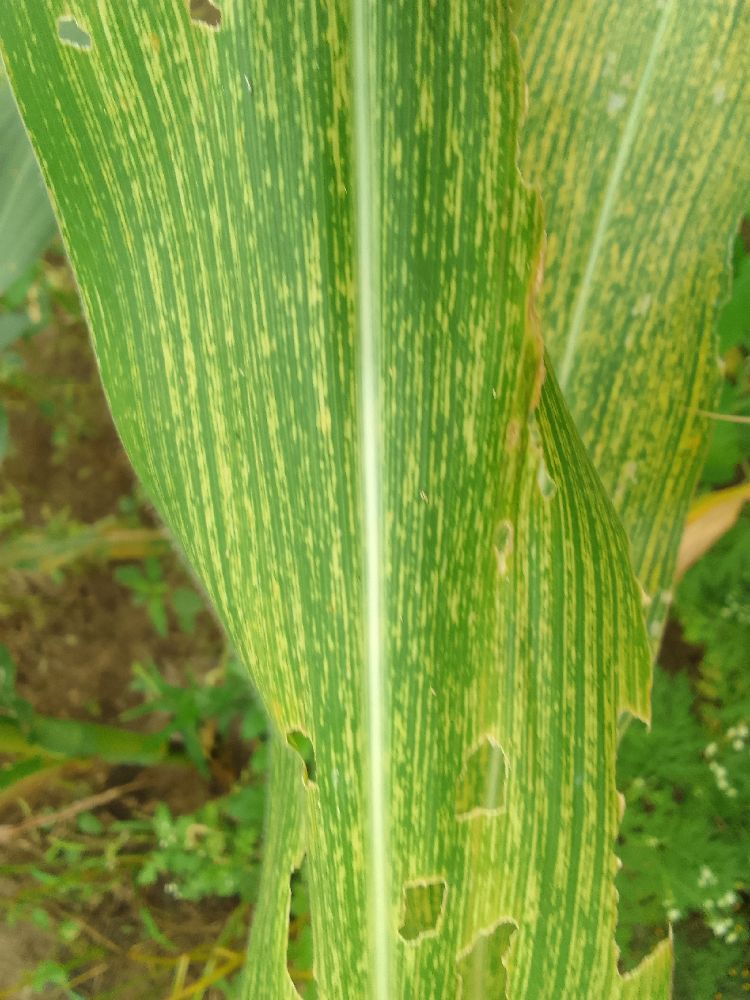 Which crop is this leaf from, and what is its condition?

maize, maize streak virus
